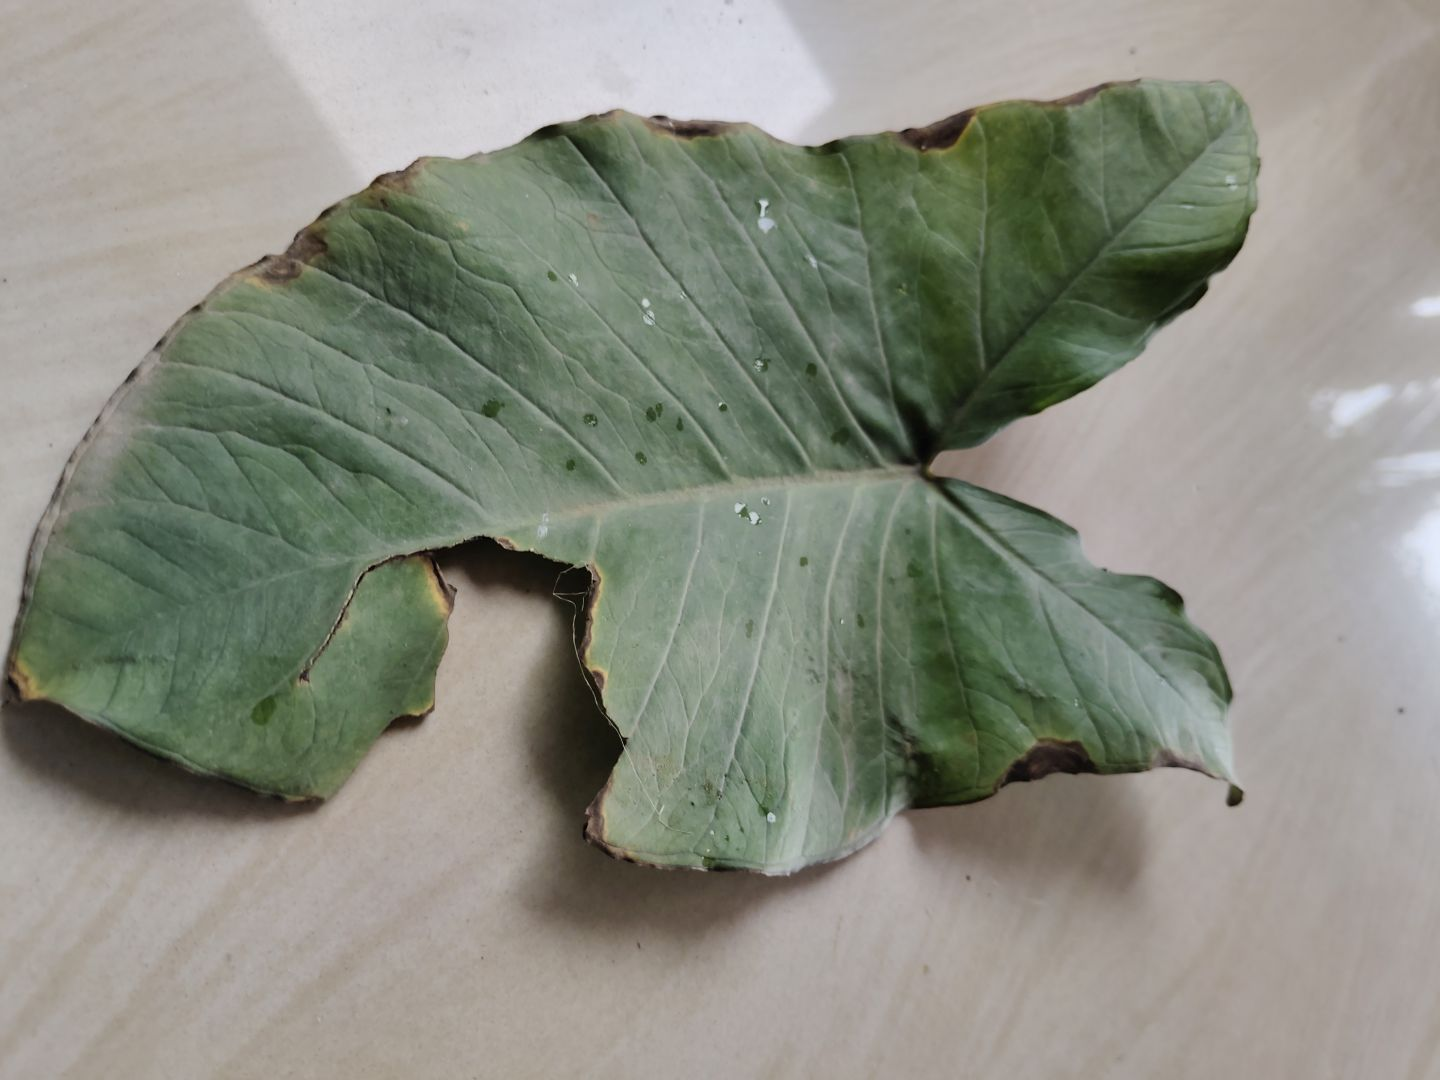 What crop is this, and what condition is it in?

taro, leaf blight
